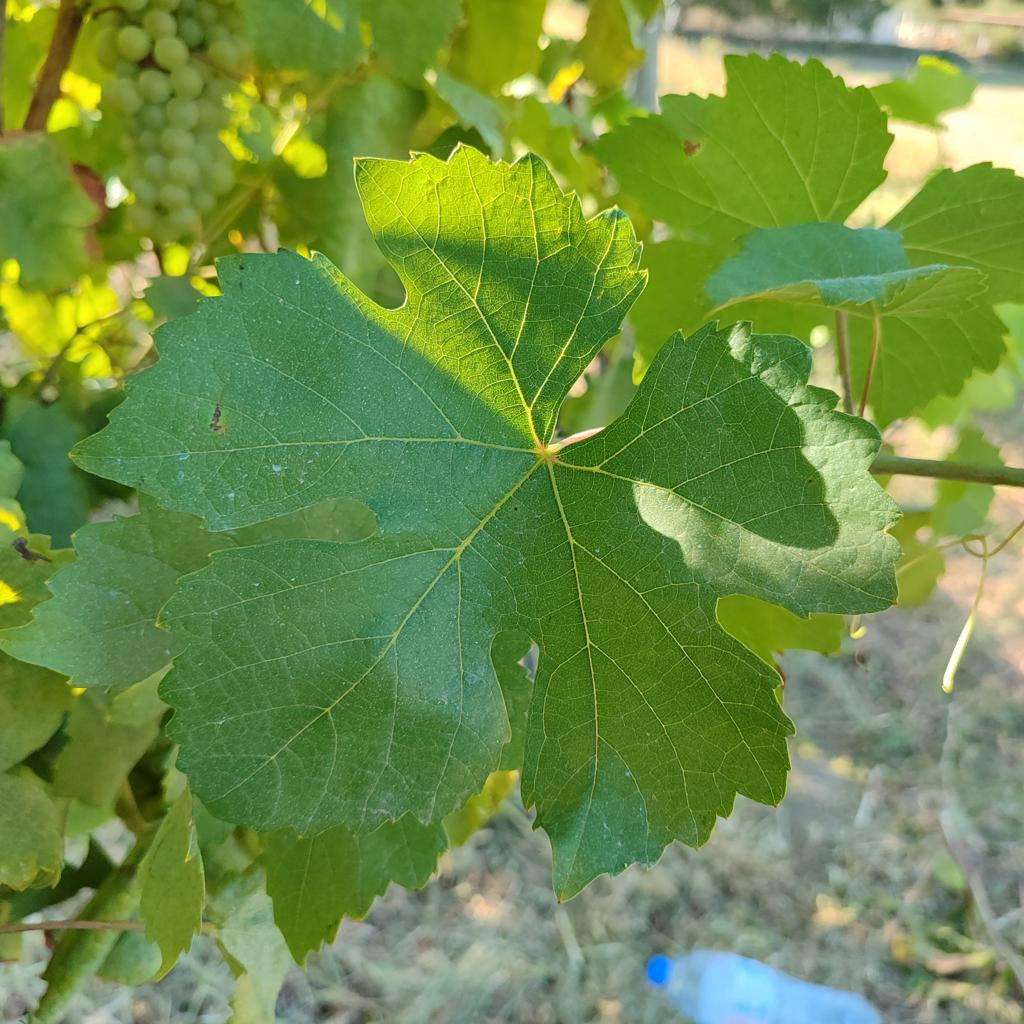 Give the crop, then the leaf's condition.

grapevine, healthy
